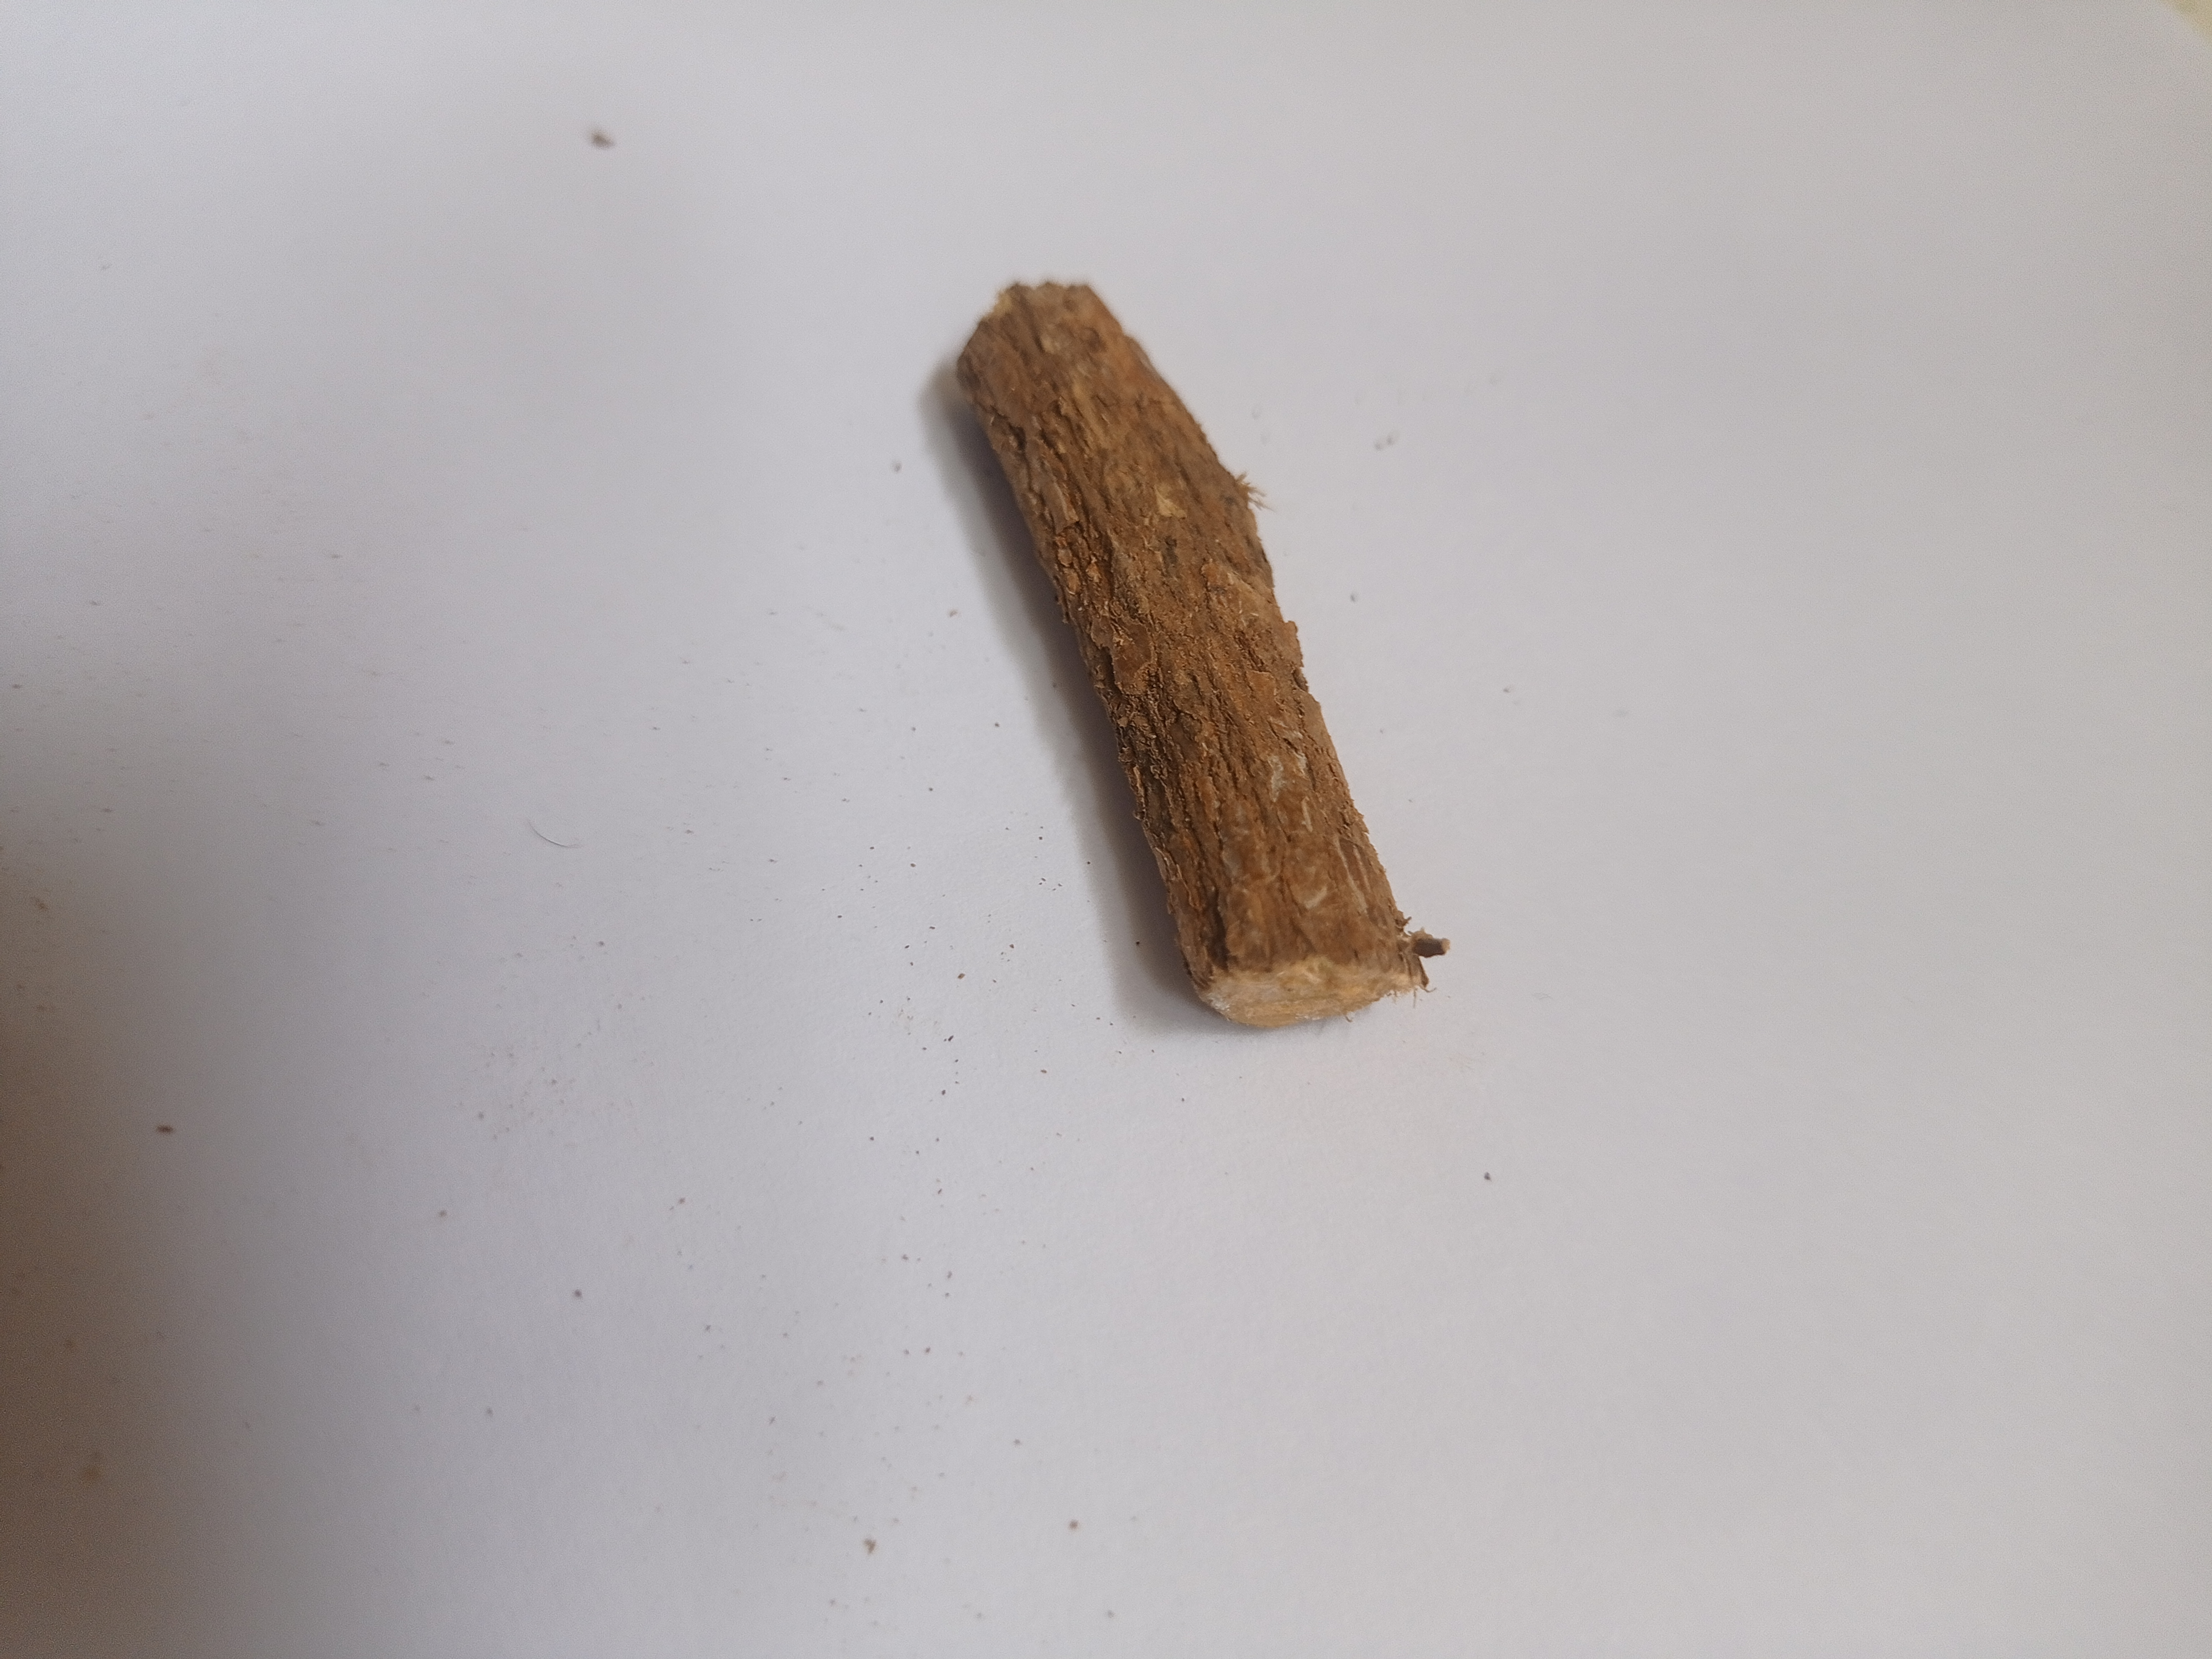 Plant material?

jesthamadh
